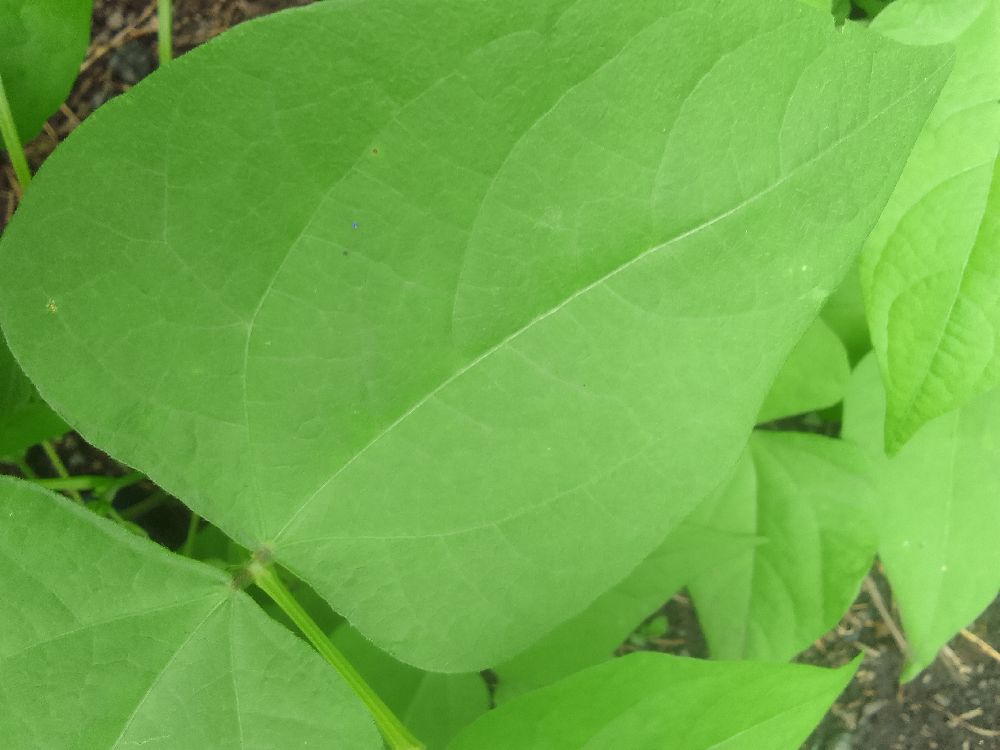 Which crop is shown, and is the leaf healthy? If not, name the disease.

common bean, healthy
